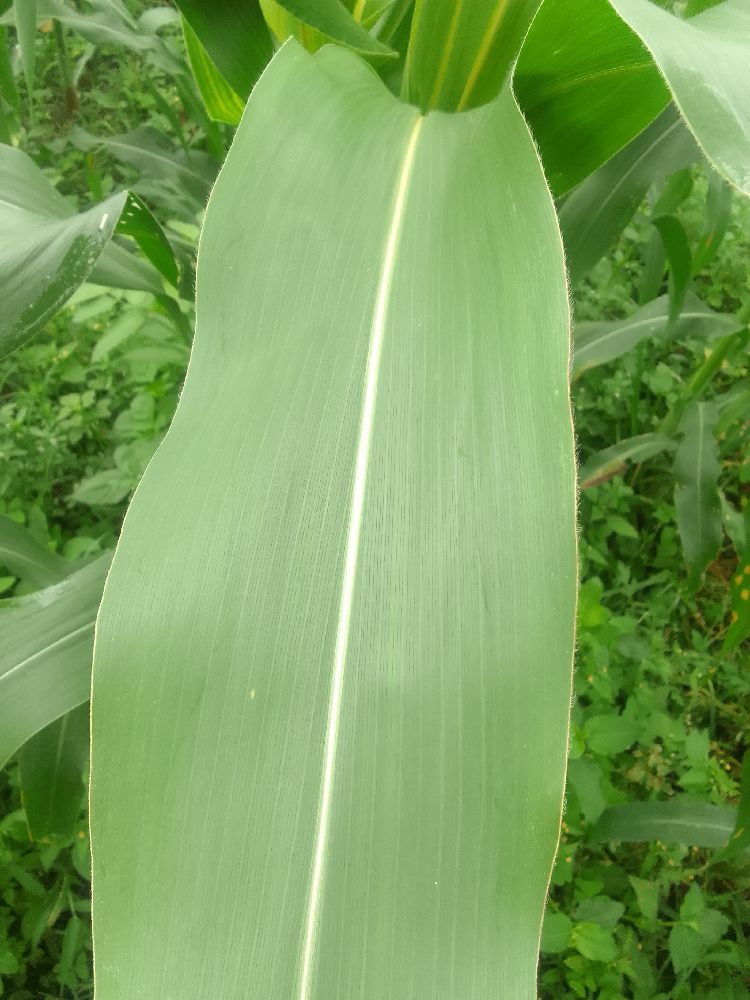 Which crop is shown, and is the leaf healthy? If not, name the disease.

maize, healthy
